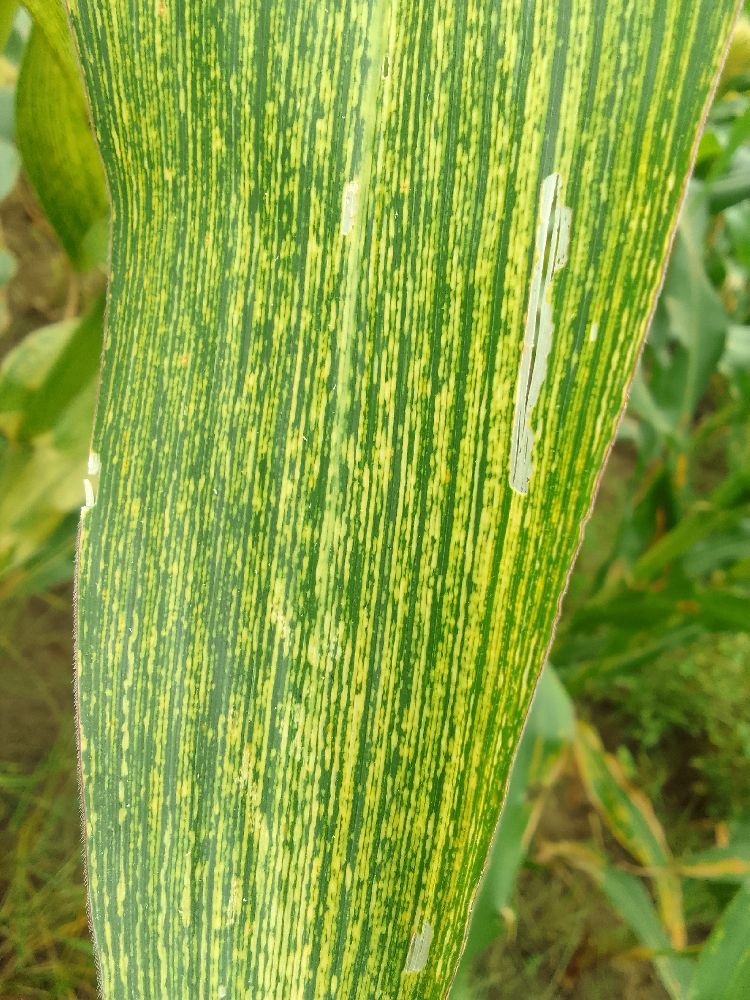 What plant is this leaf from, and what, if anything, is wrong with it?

maize, maize streak virus
